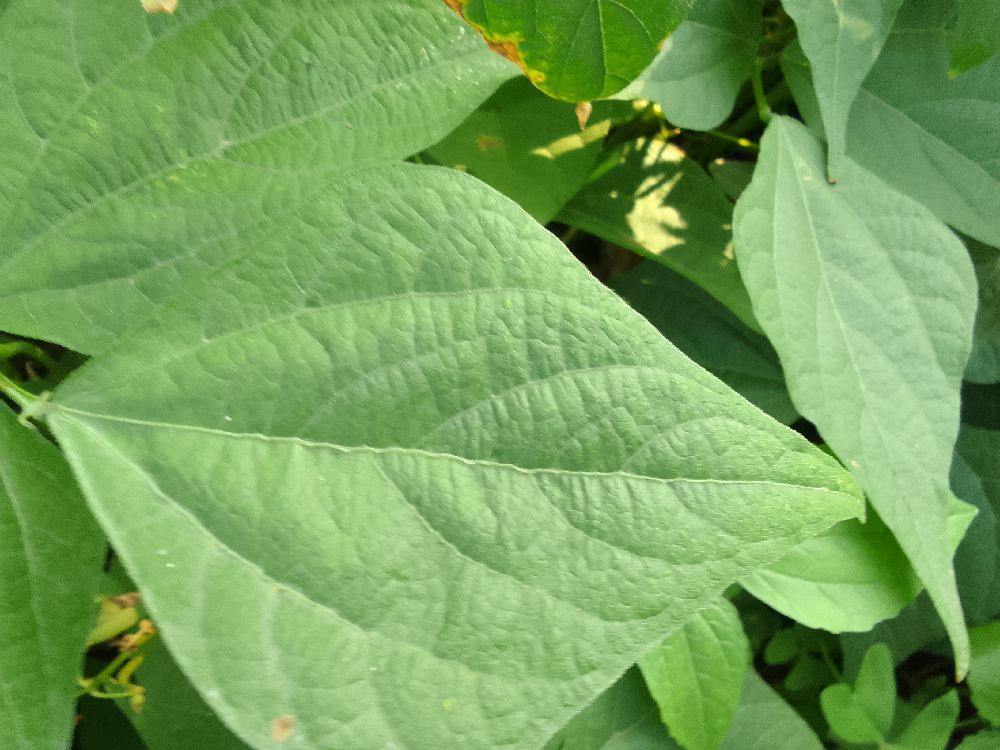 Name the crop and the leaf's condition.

common bean, healthy
